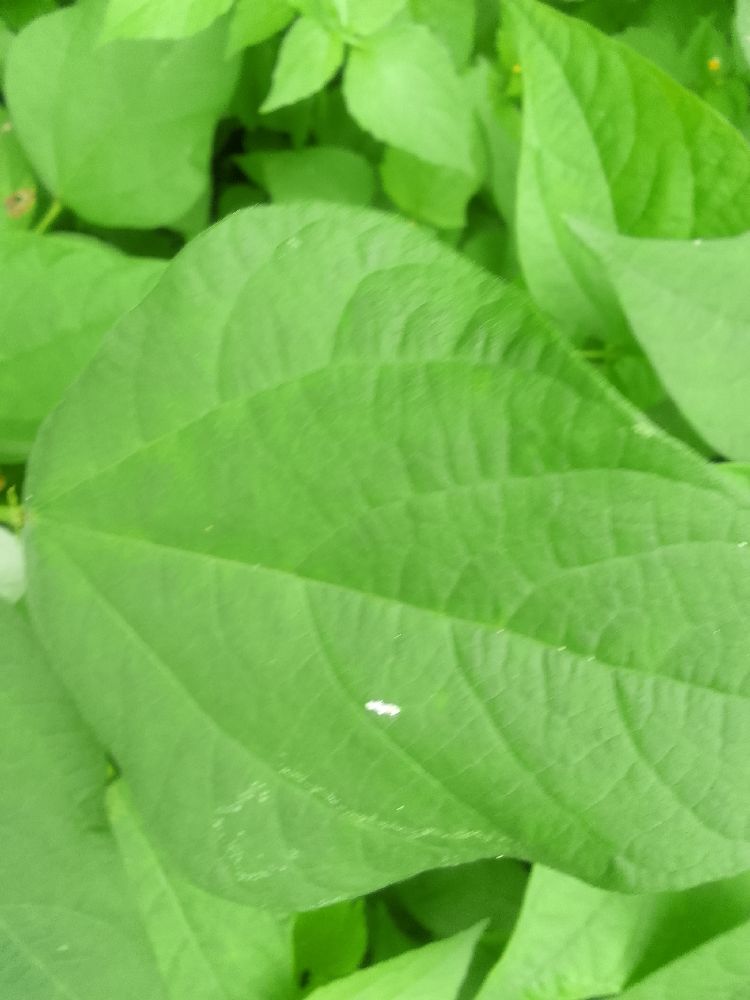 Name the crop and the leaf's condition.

common bean, healthy
